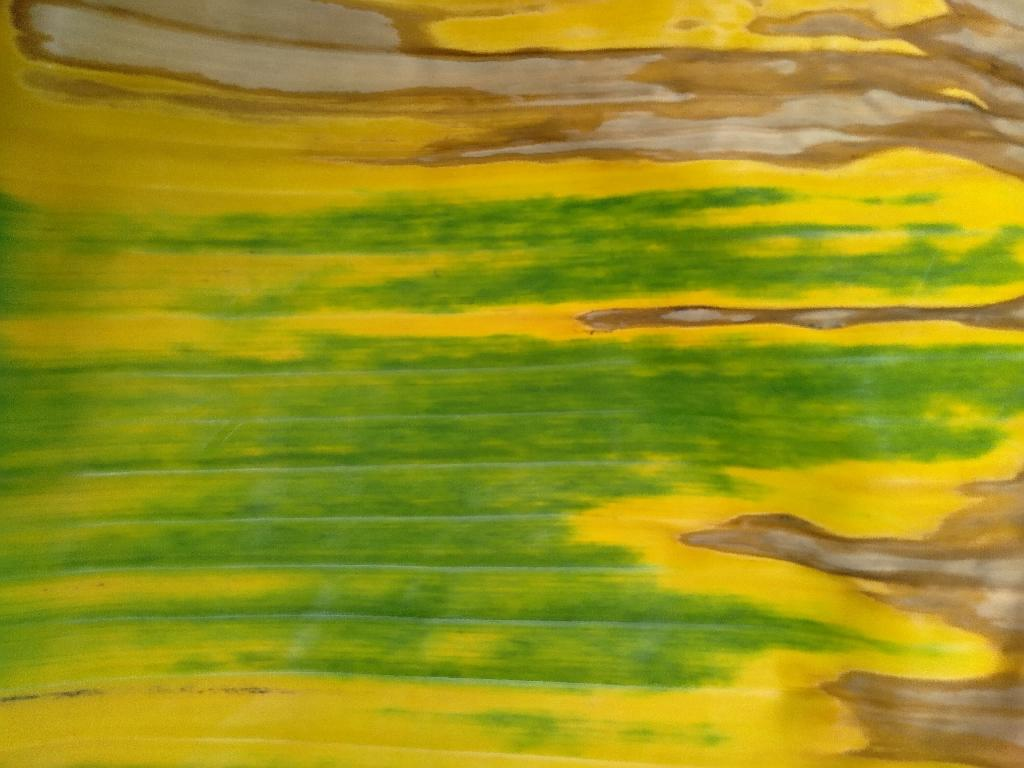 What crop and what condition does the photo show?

banana, fusarium wilt race 1
